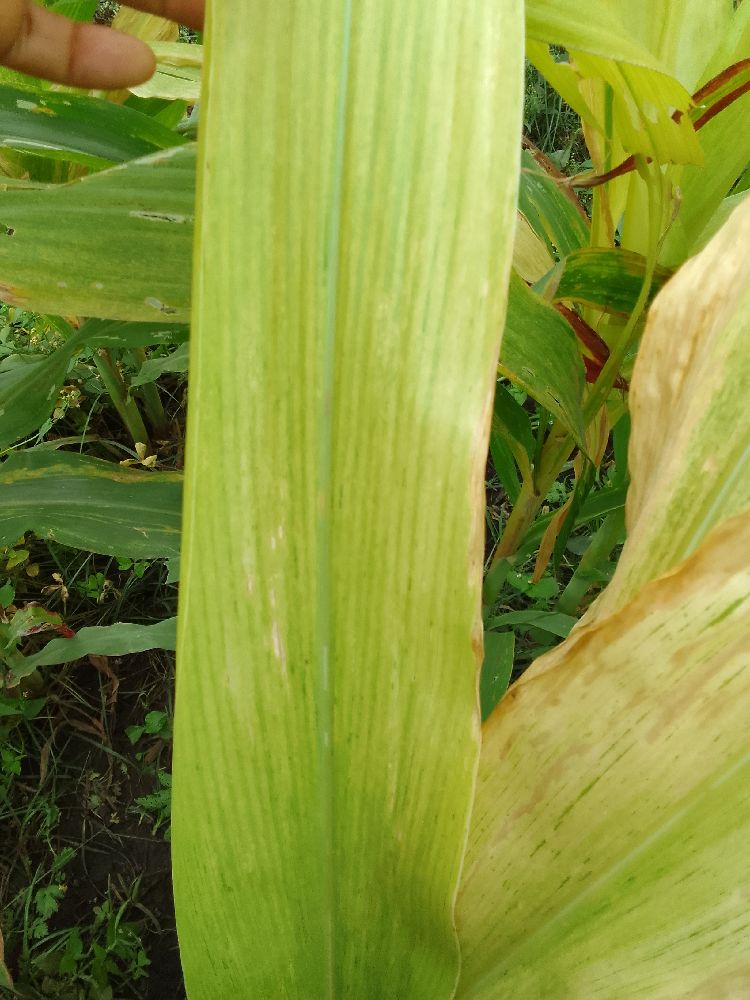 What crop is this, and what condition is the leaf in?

maize, maize lethal necrosis
